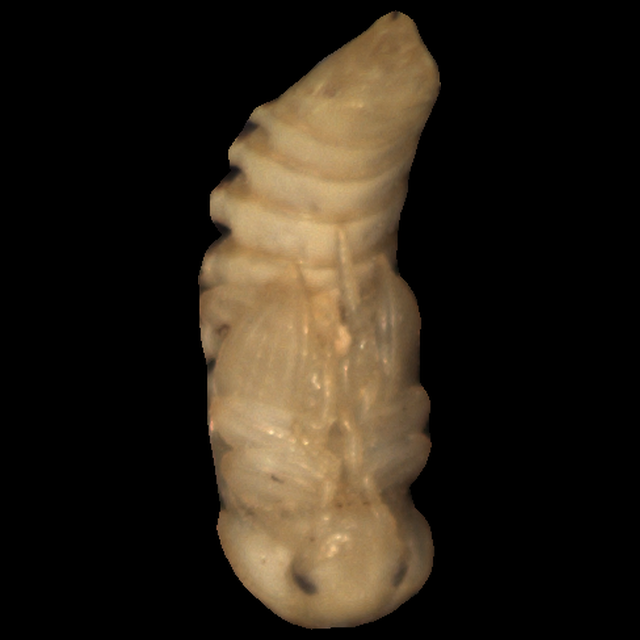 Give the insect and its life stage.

mealworm pupa
